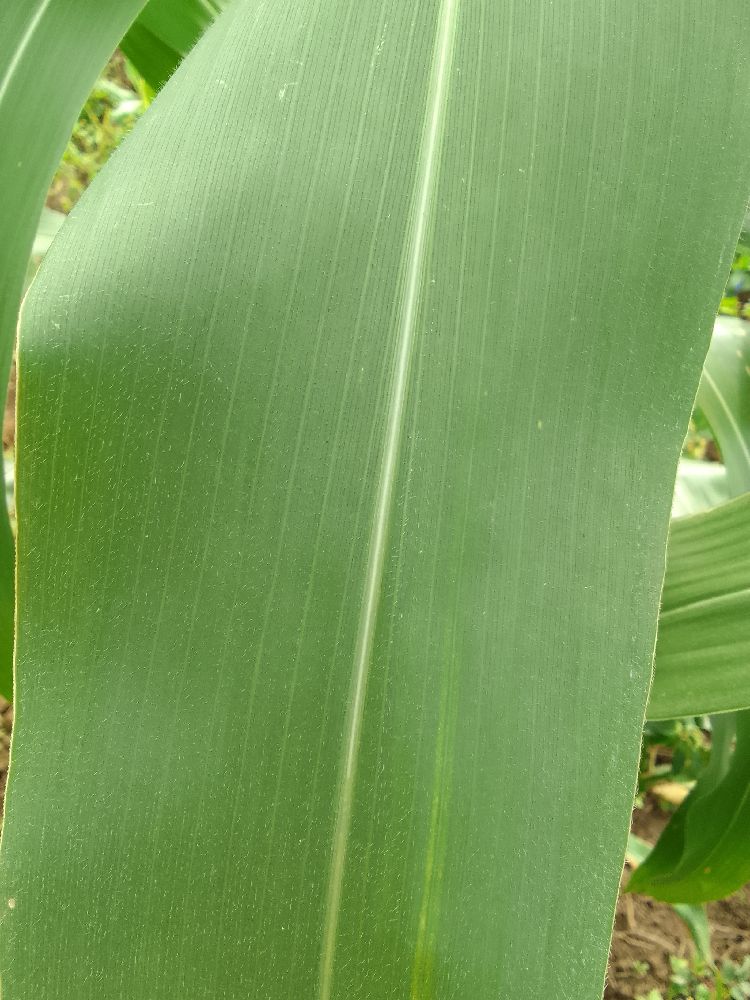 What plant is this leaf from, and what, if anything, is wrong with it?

maize, healthy
